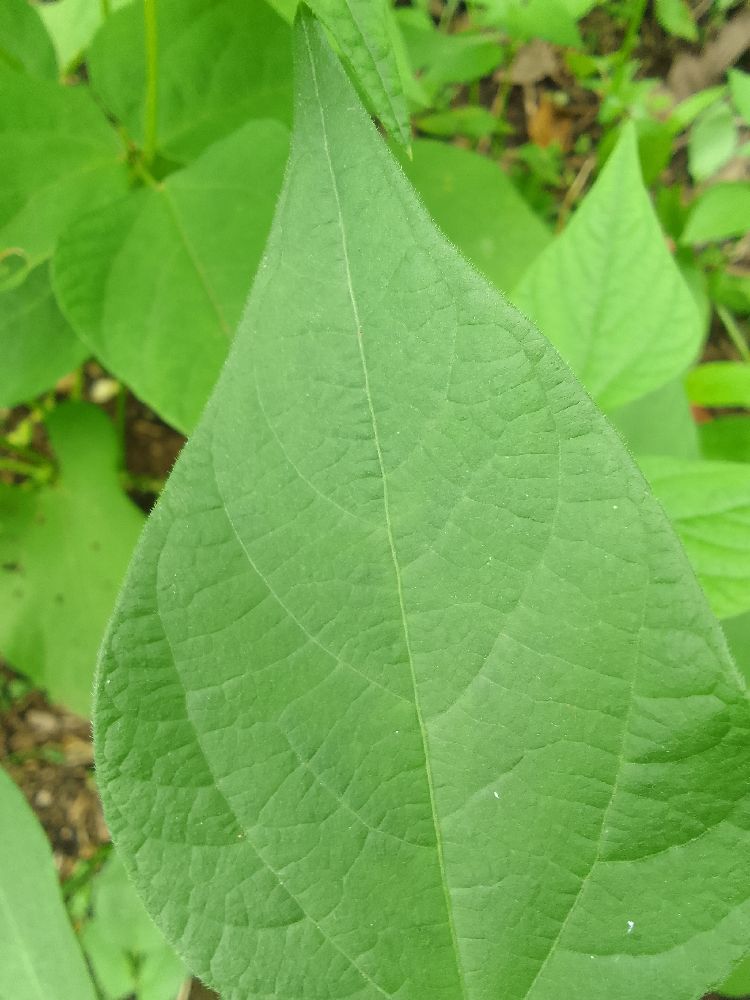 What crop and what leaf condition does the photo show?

common bean, healthy
